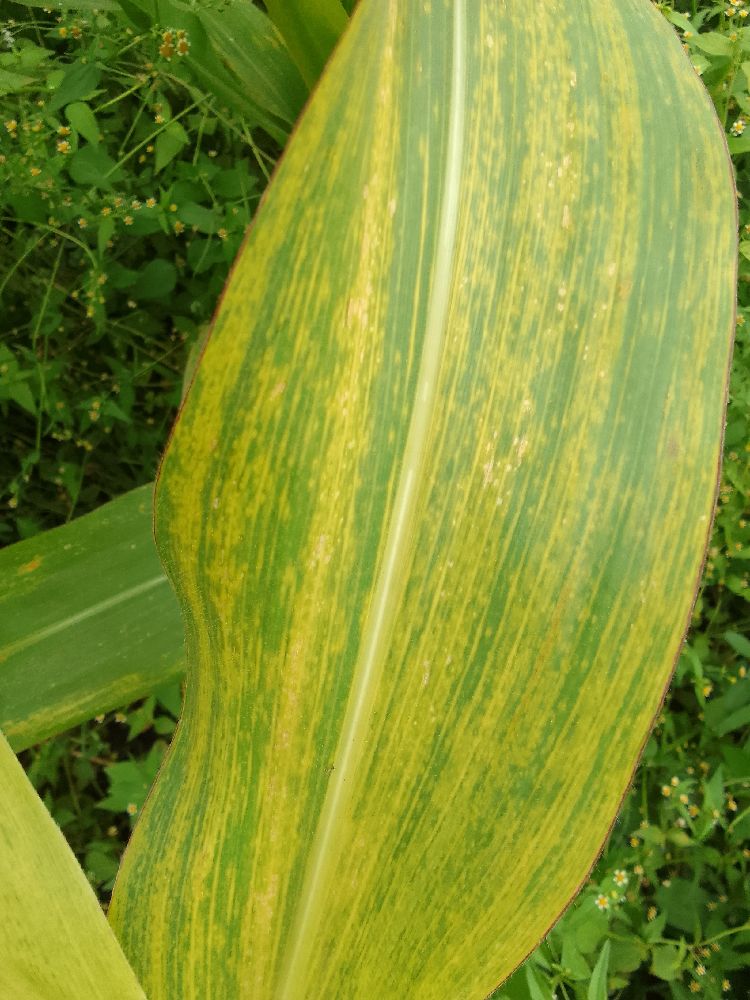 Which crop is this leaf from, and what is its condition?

maize, maize lethal necrosis
